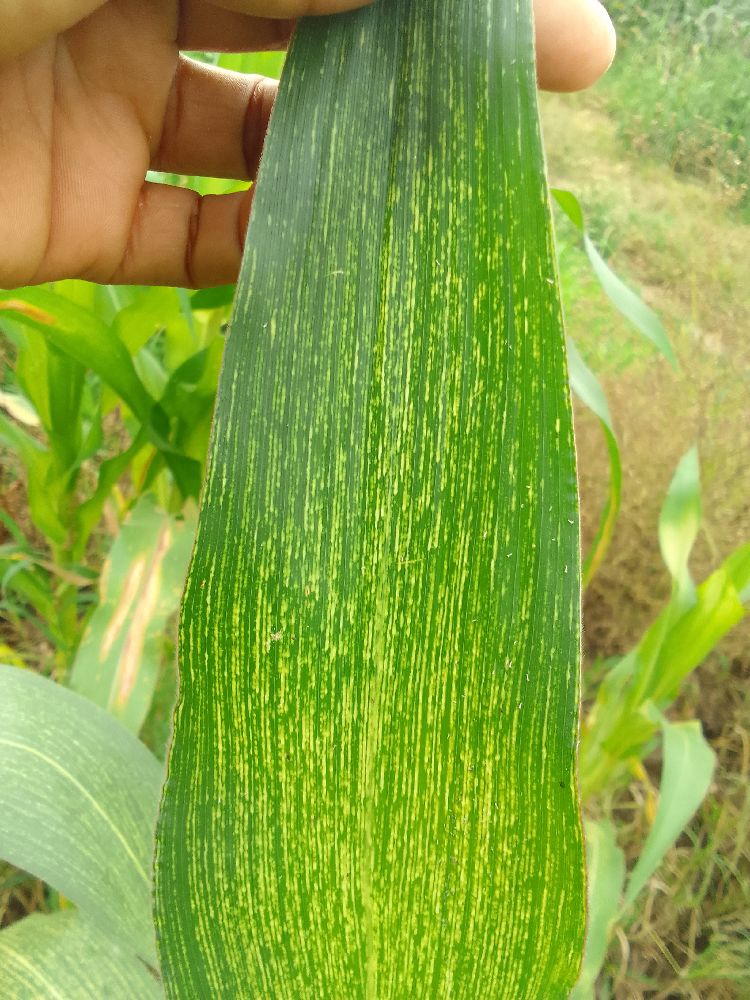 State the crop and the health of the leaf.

maize, maize streak virus
